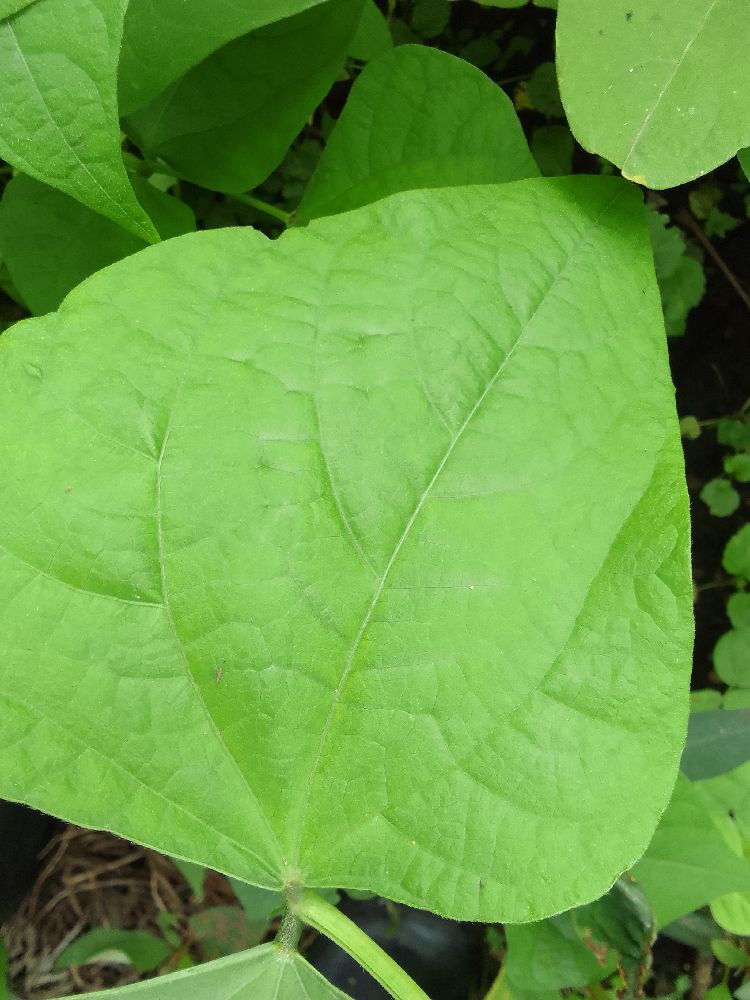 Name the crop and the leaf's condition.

common bean, healthy
